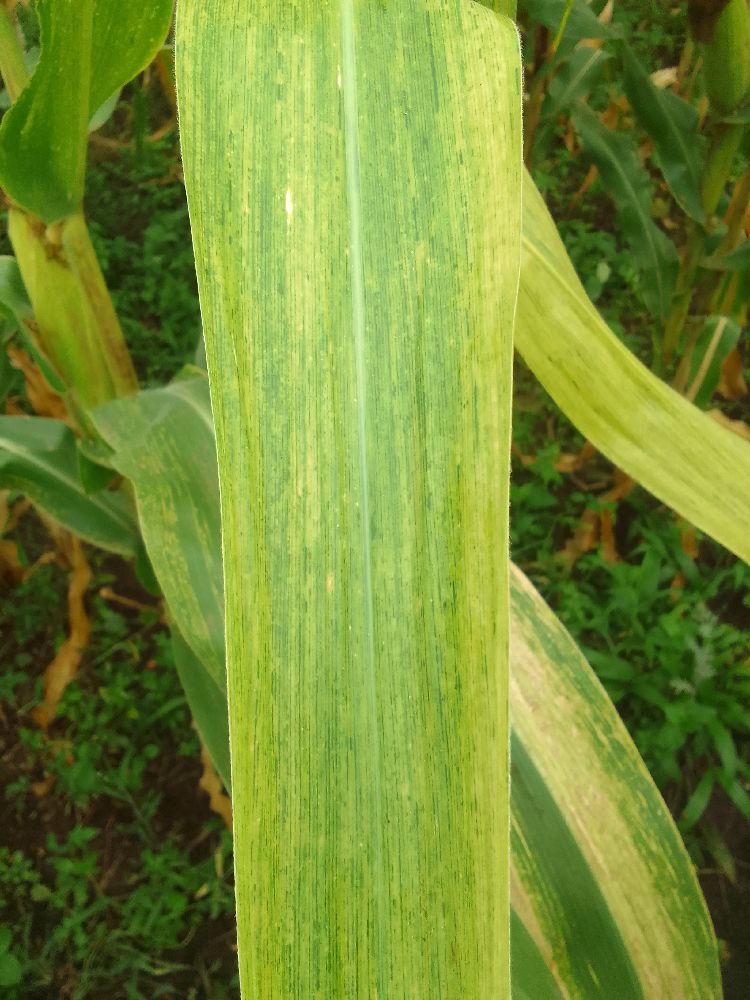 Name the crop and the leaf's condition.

maize, maize lethal necrosis
